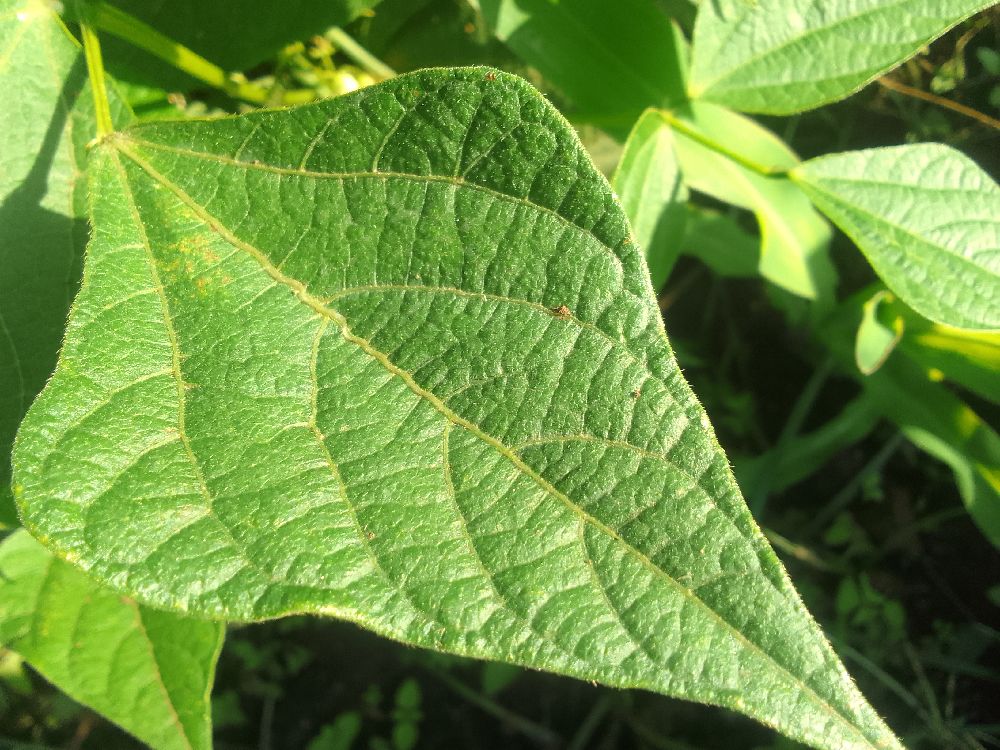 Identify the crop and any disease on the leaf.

common bean, healthy
